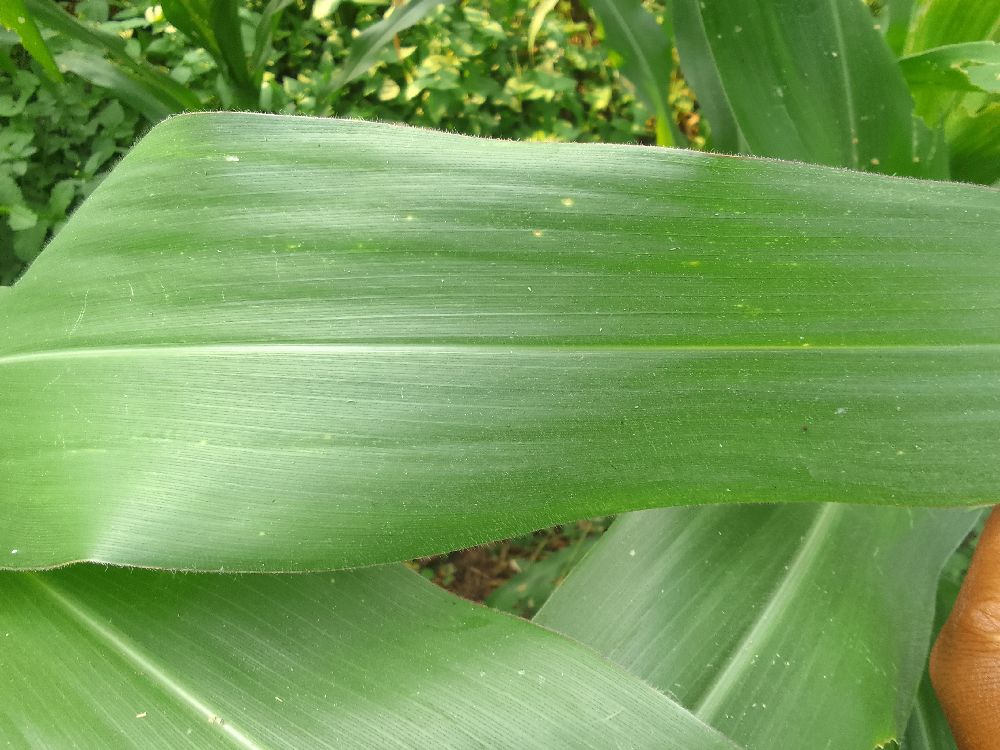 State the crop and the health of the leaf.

maize, healthy
